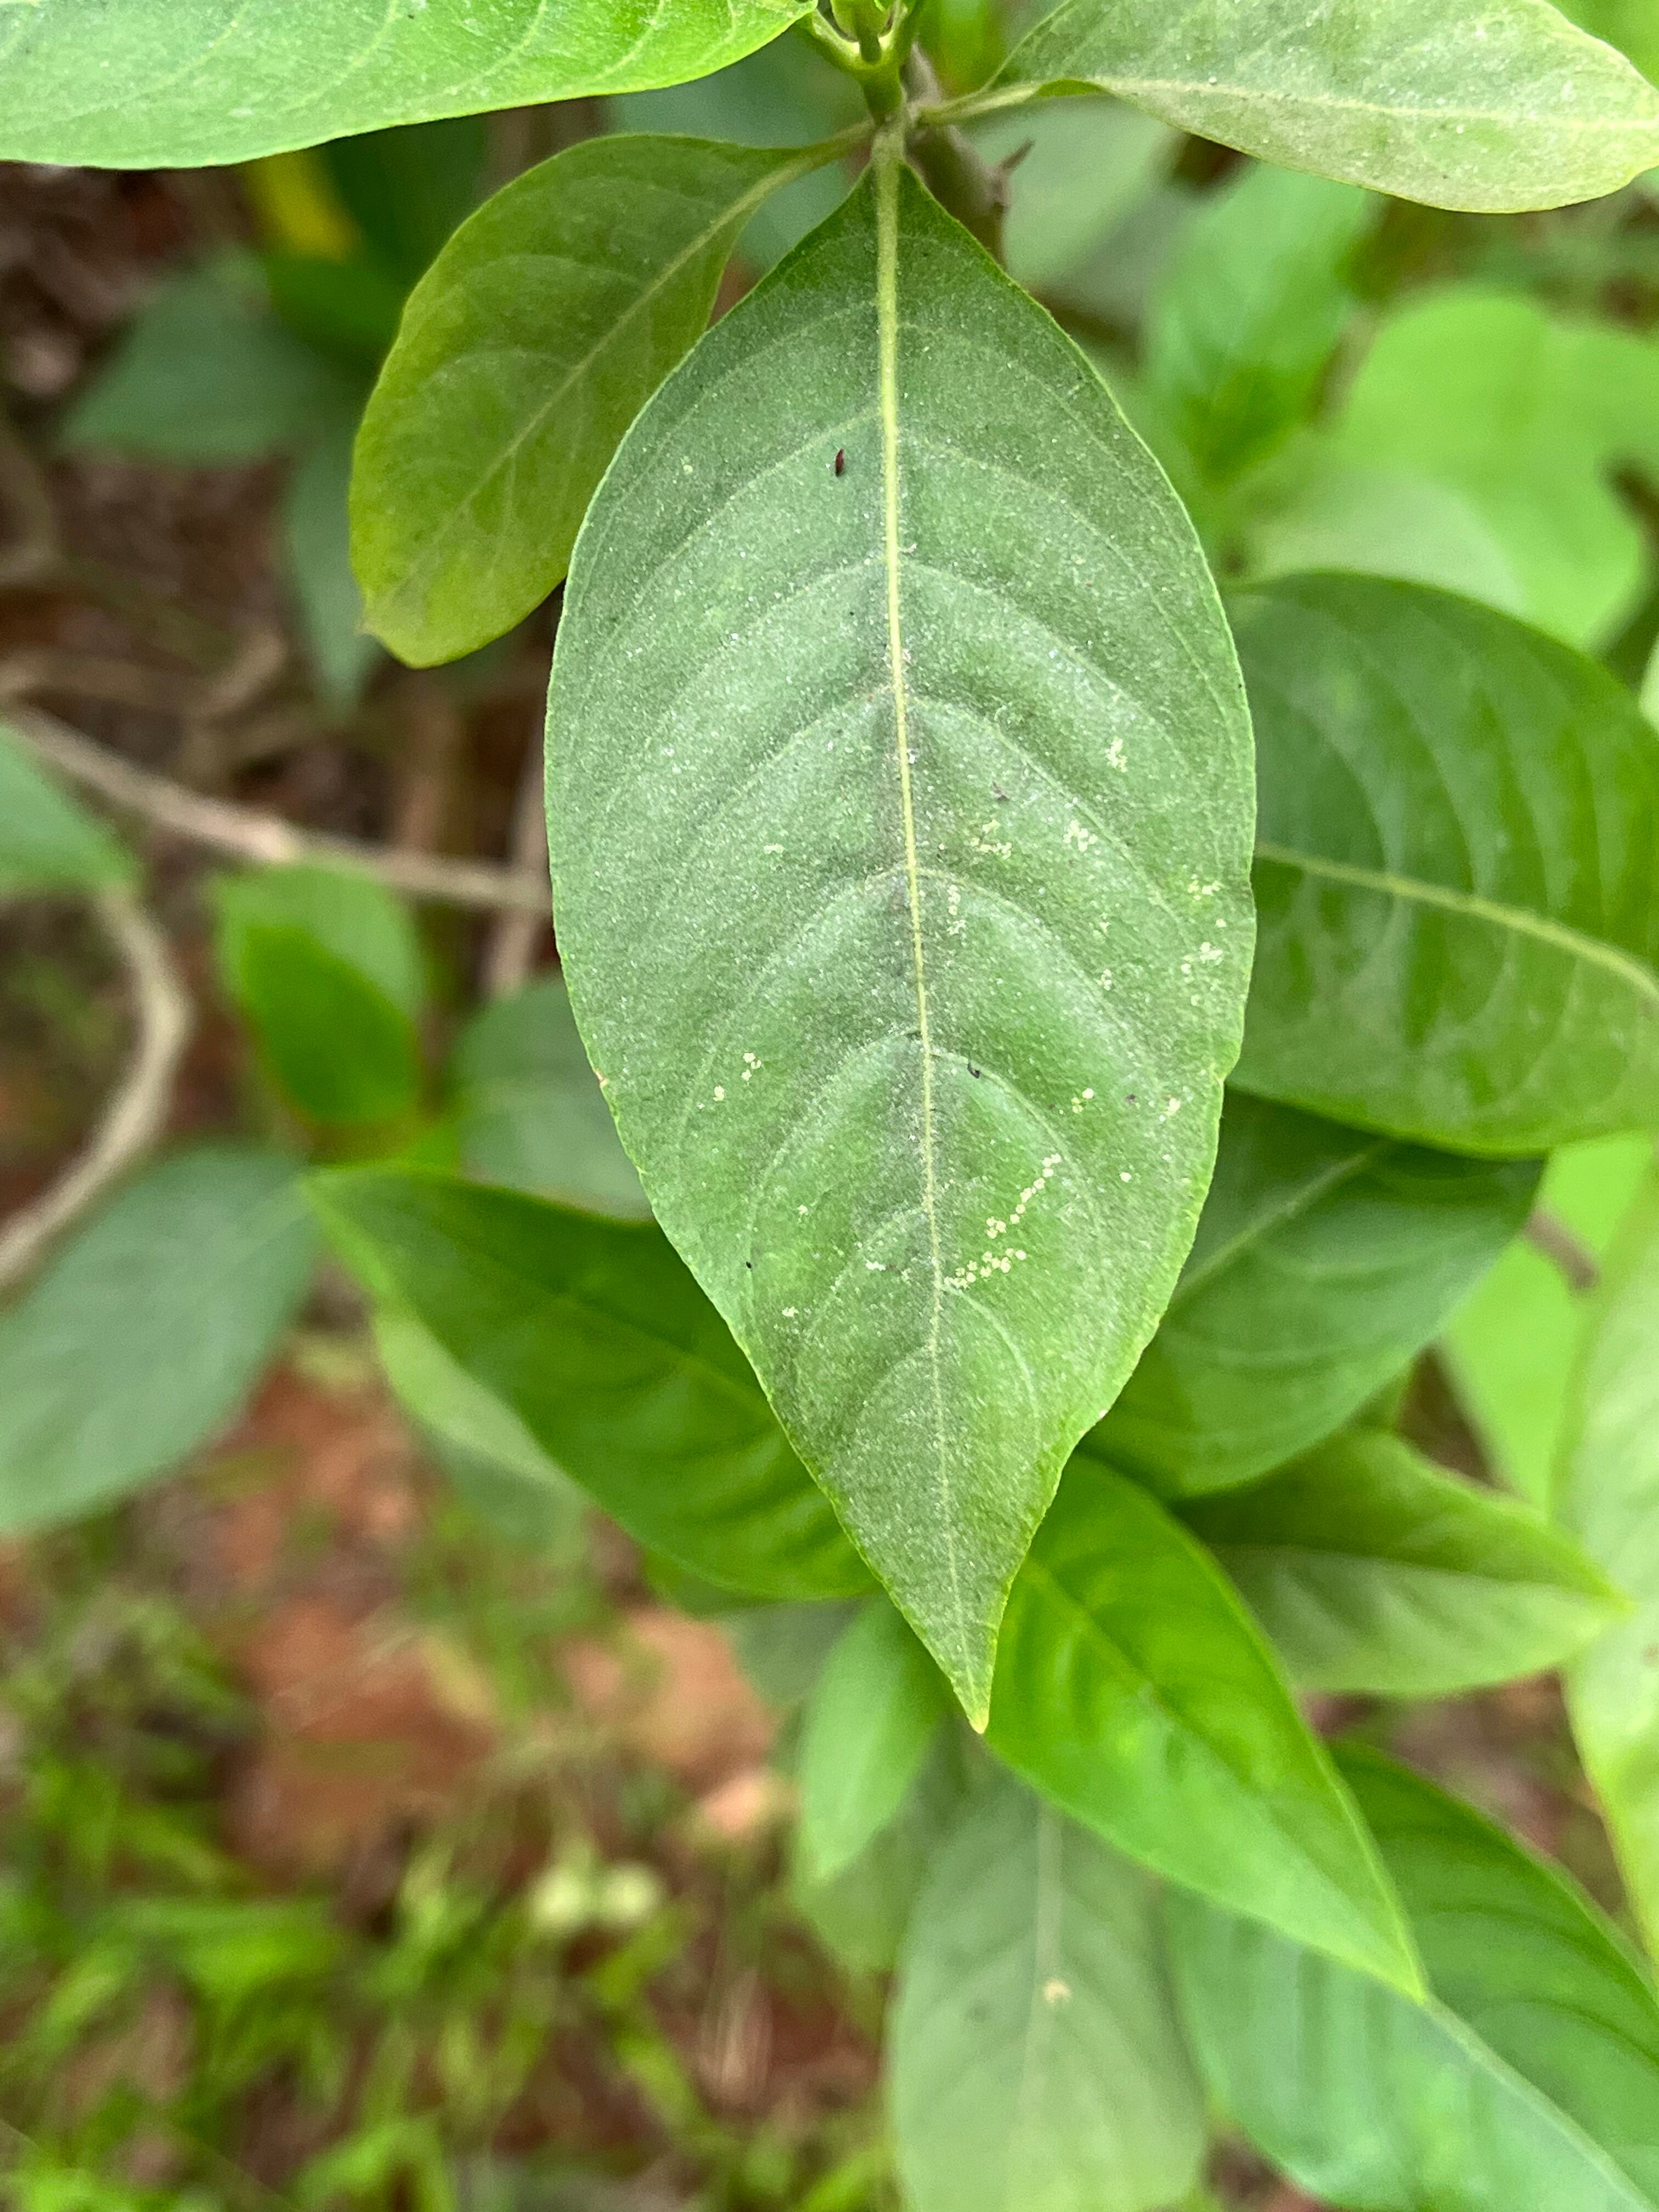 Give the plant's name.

vasaka
